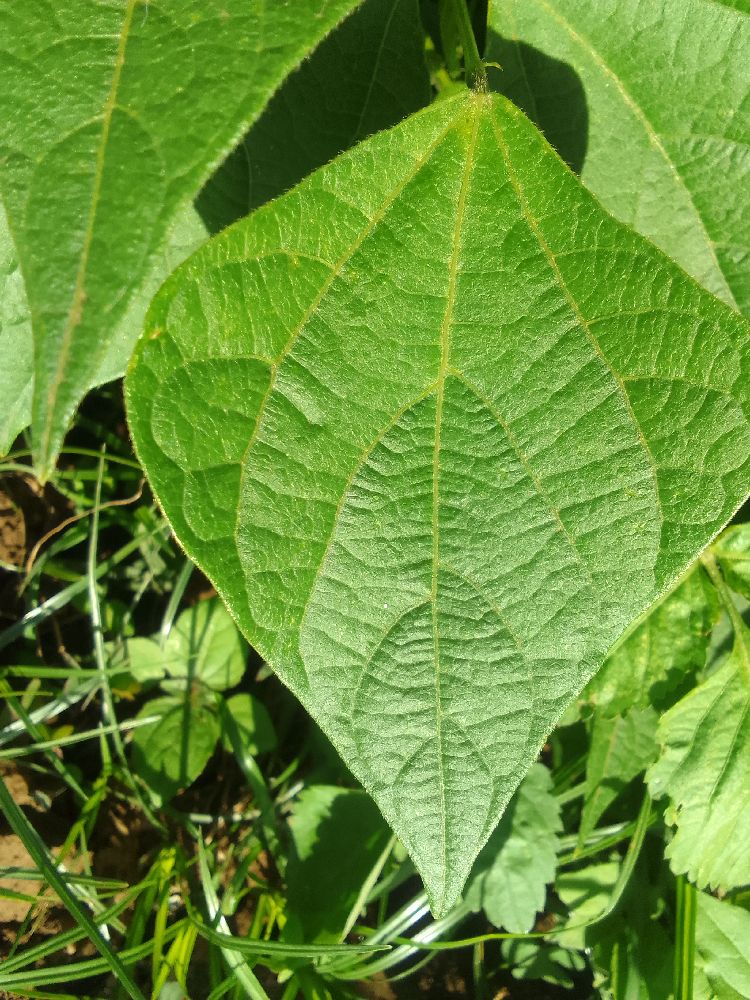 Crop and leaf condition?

common bean, healthy
